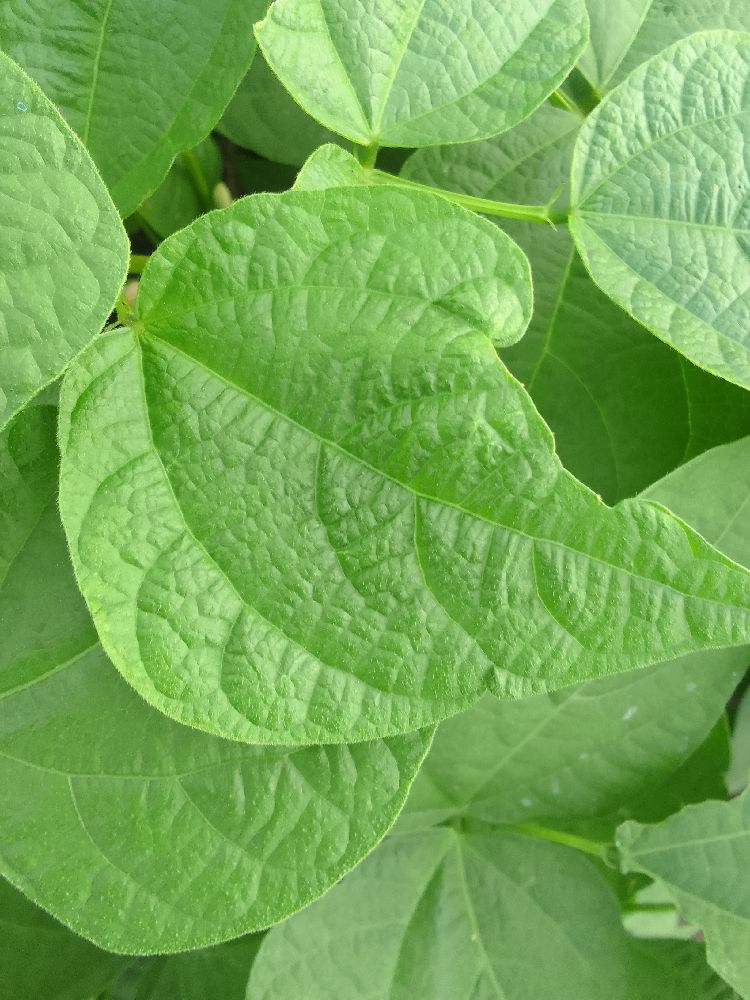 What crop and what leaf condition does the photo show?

common bean, healthy
